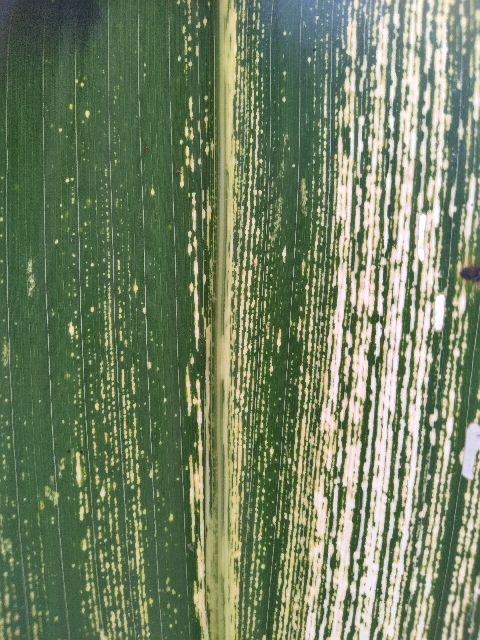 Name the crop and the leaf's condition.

maize, maize streak virus
